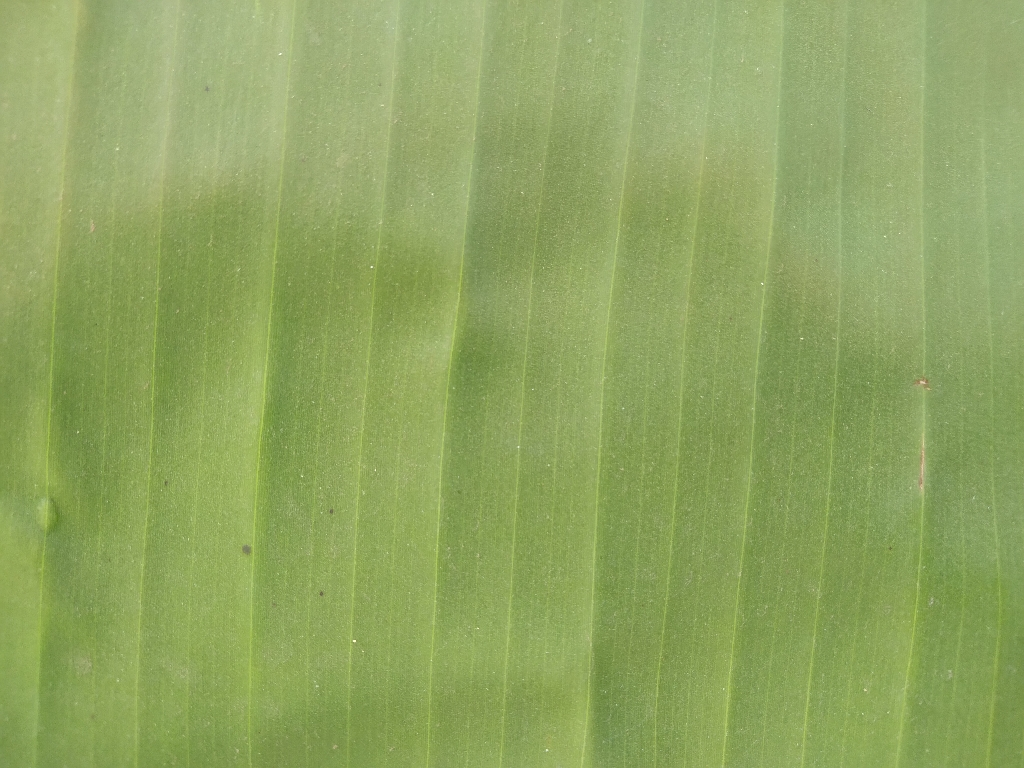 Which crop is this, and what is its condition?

banana, healthy
